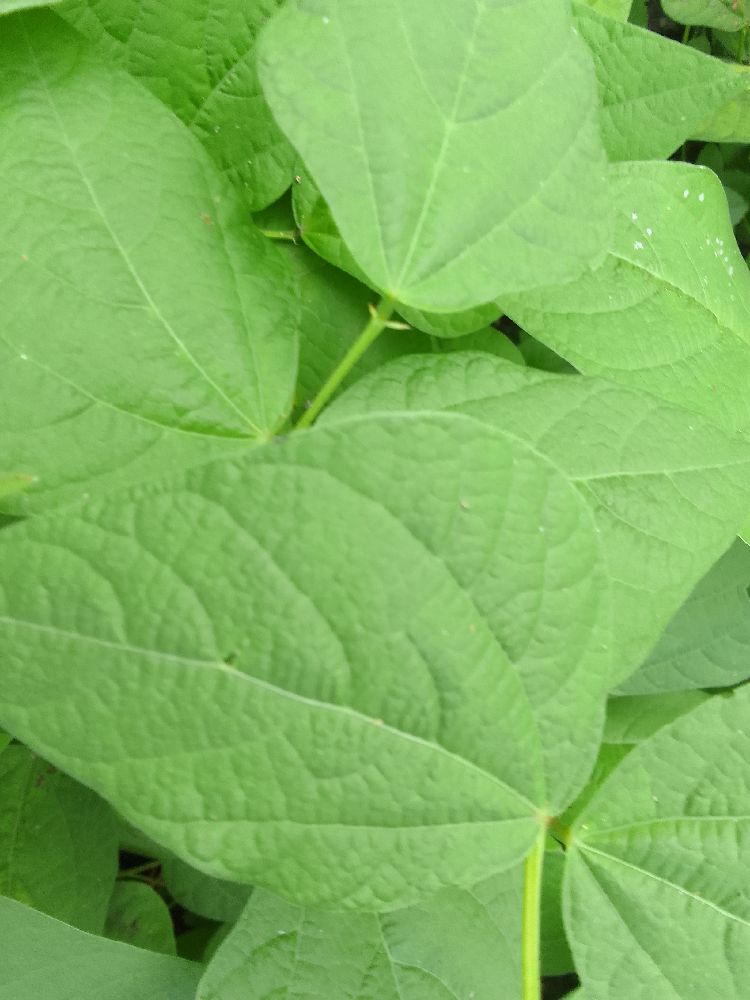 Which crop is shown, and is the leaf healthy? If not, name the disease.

common bean, healthy
